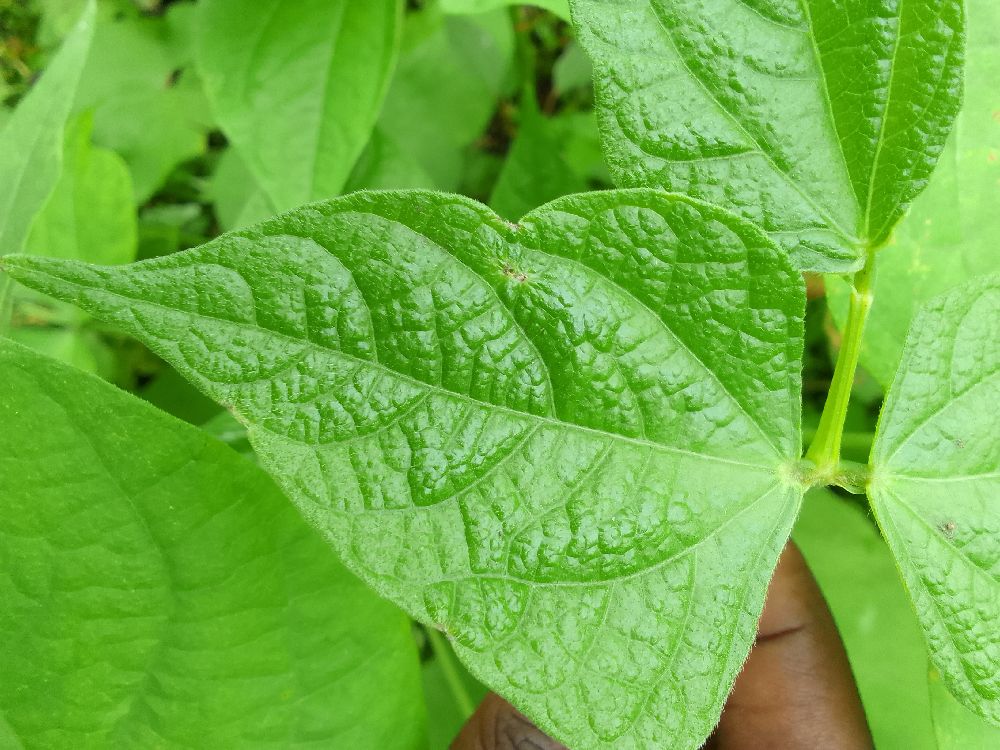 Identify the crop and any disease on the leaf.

common bean, healthy
